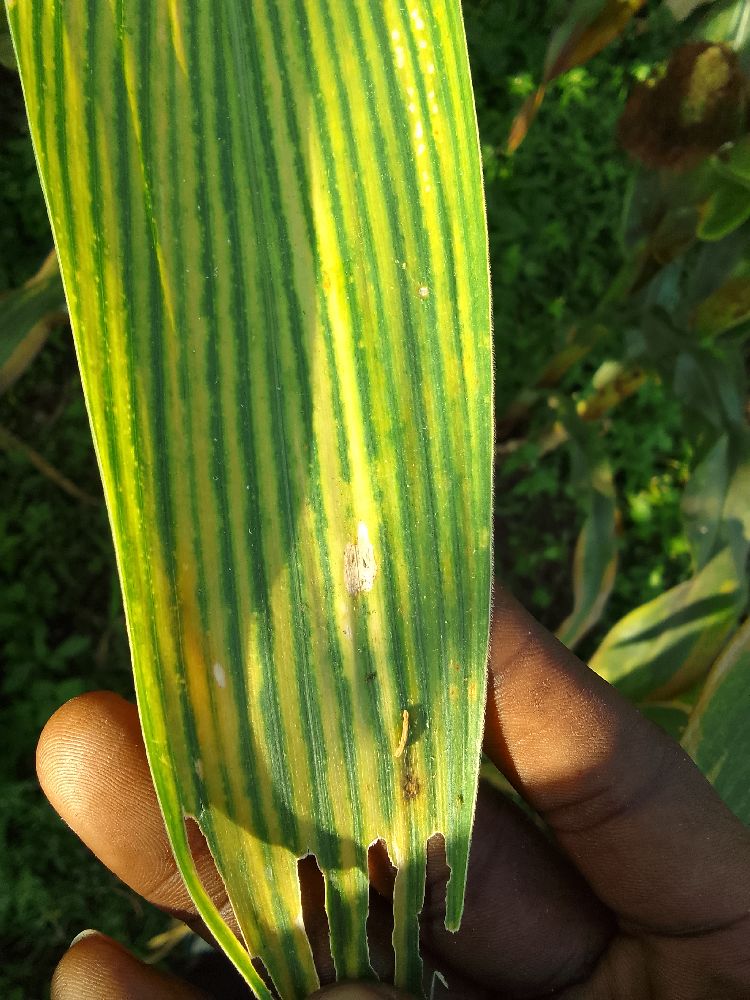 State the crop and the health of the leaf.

maize, maize lethal necrosis
